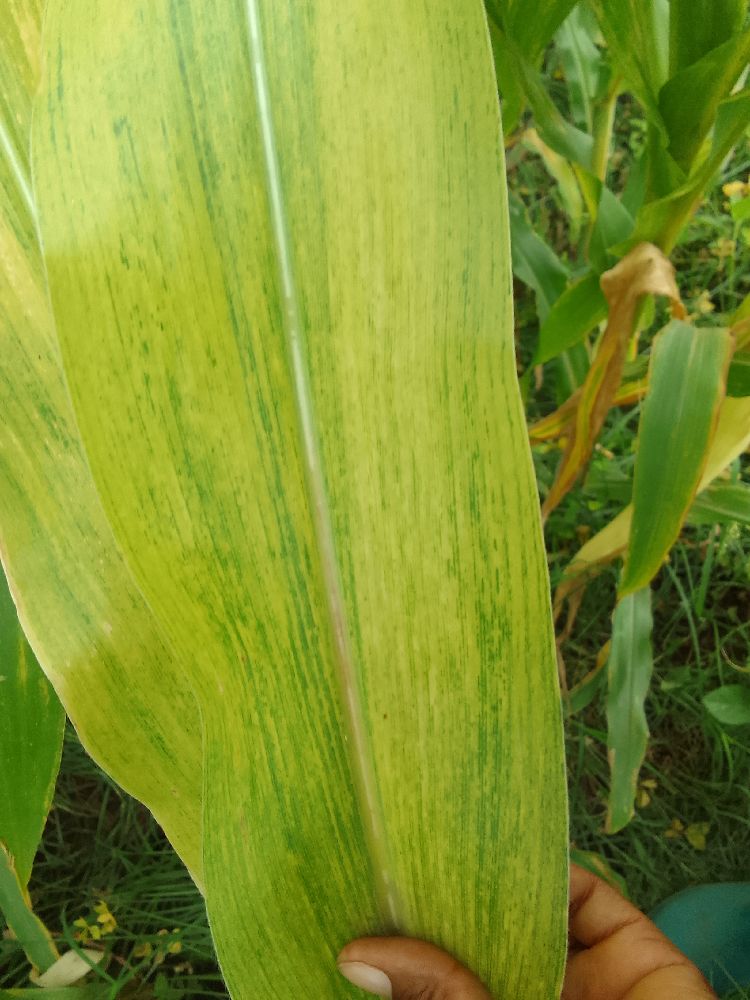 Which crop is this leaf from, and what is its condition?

maize, maize lethal necrosis
